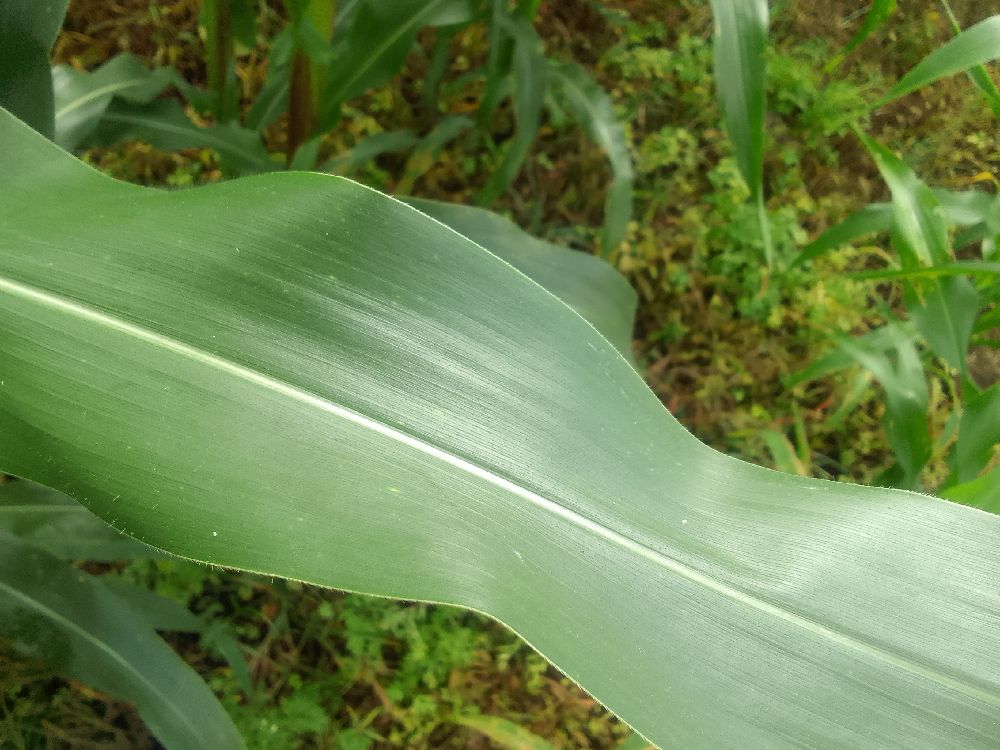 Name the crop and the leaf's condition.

maize, healthy
